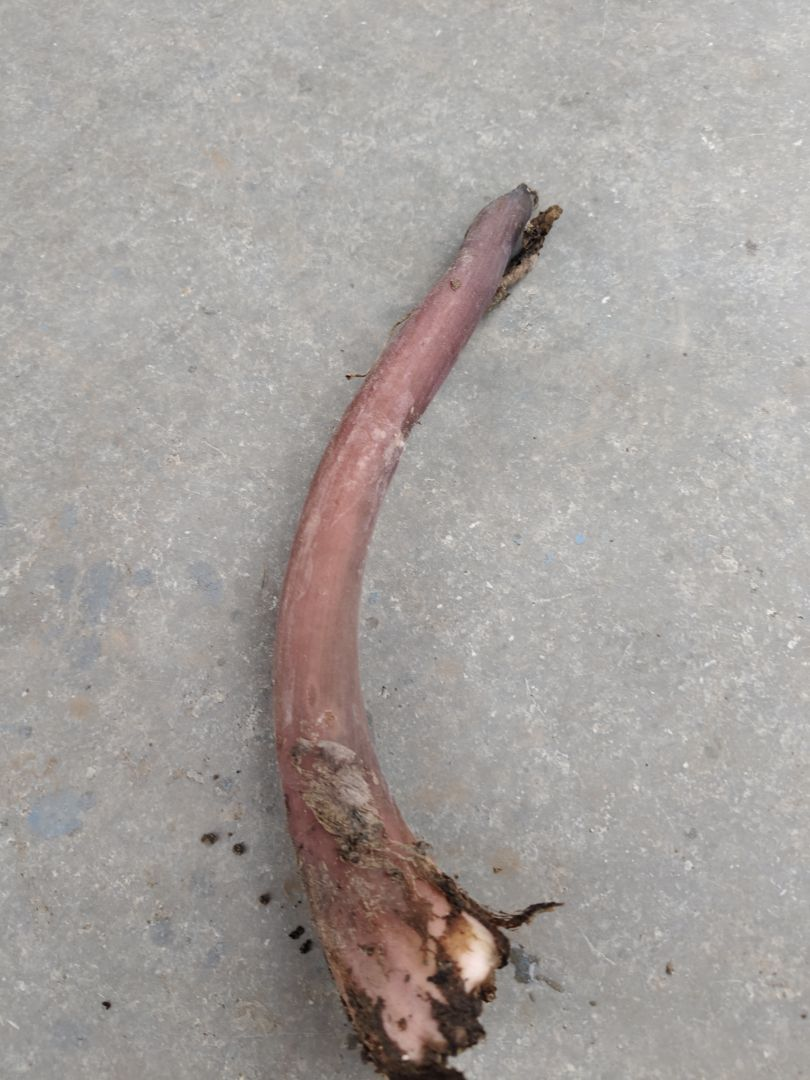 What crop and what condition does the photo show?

taro, root rot
